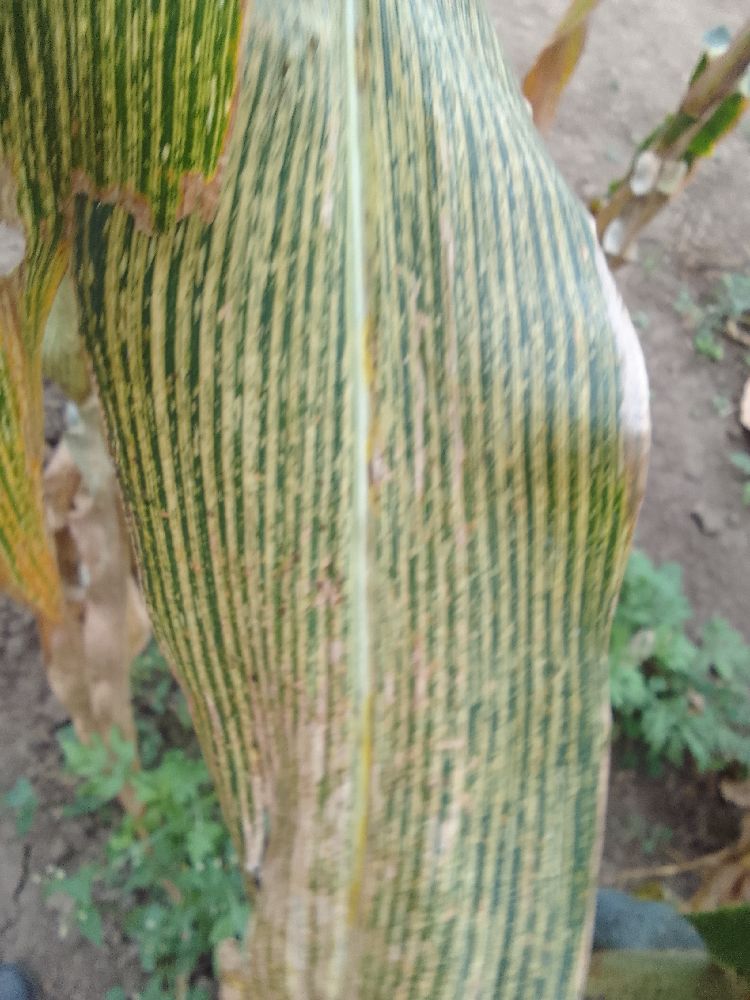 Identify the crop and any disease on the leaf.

maize, maize streak virus
